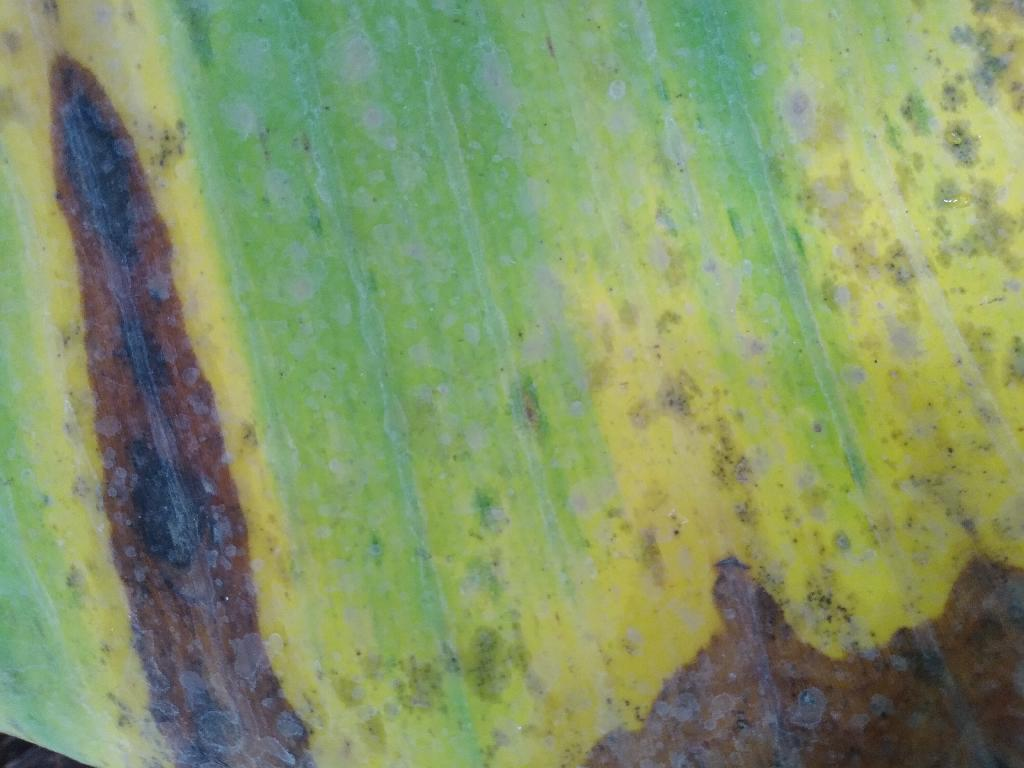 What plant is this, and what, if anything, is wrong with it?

banana, black sigatoka
